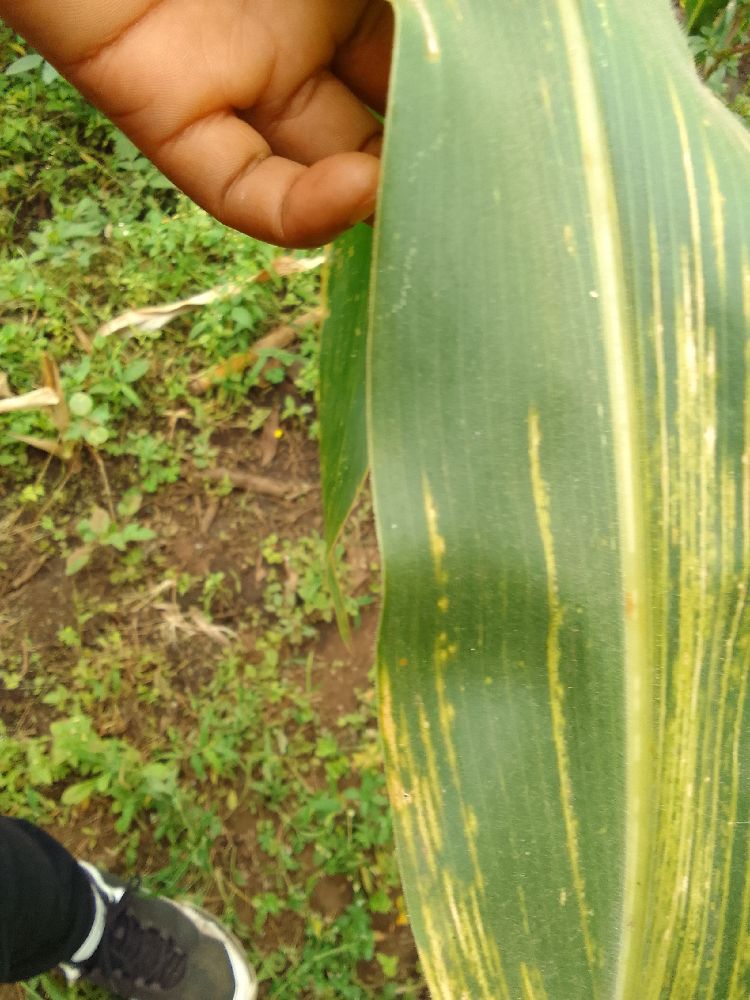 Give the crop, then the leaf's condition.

maize, maize lethal necrosis
